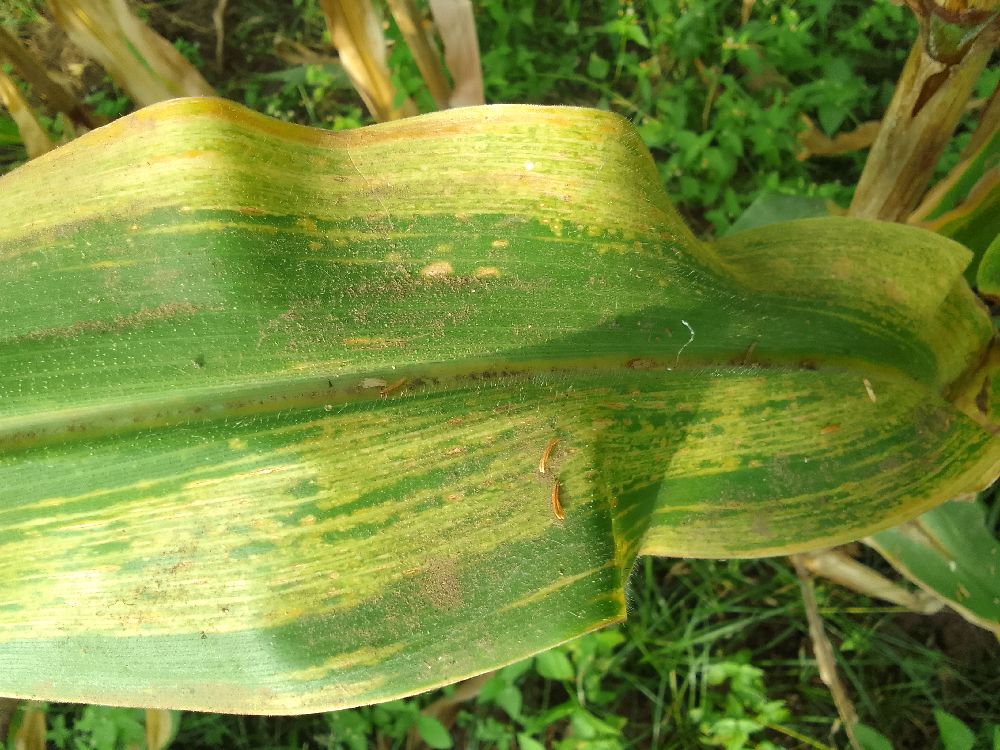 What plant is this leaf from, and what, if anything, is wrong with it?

maize, maize lethal necrosis
